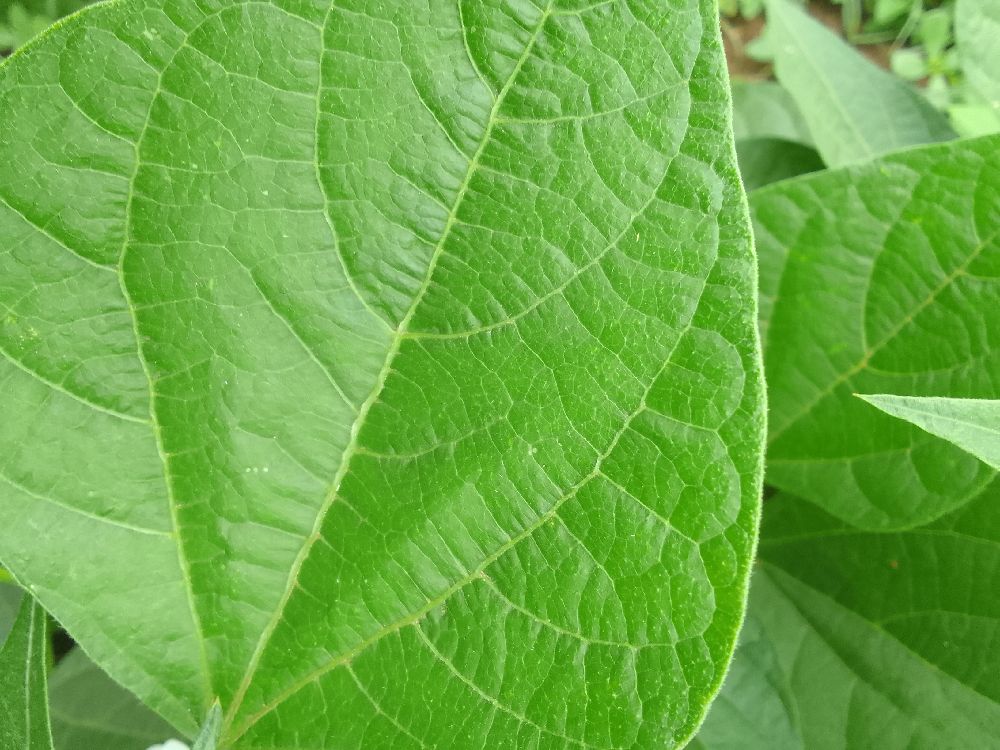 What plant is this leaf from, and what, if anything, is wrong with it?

common bean, healthy
